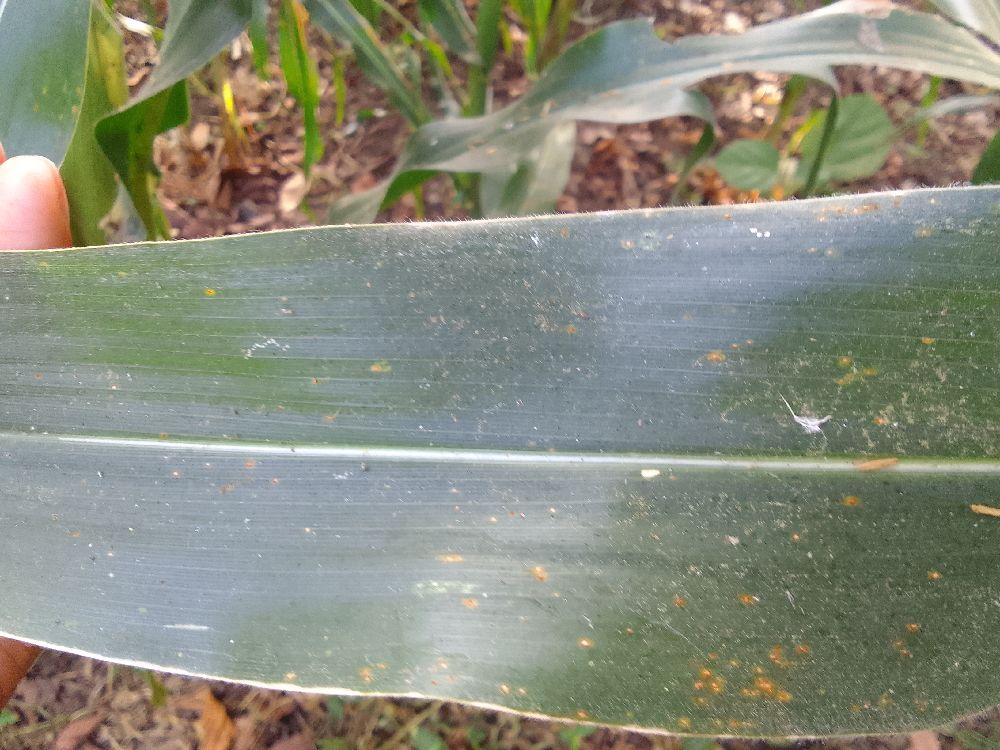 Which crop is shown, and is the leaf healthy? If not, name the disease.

maize, healthy
